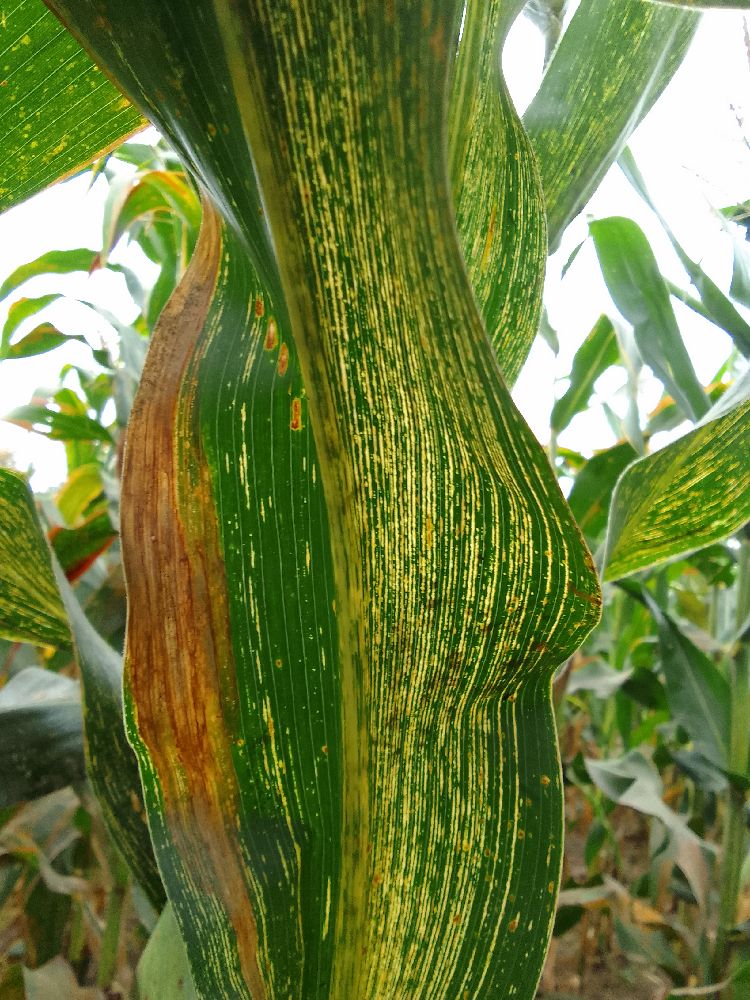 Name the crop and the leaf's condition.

maize, maize streak virus
